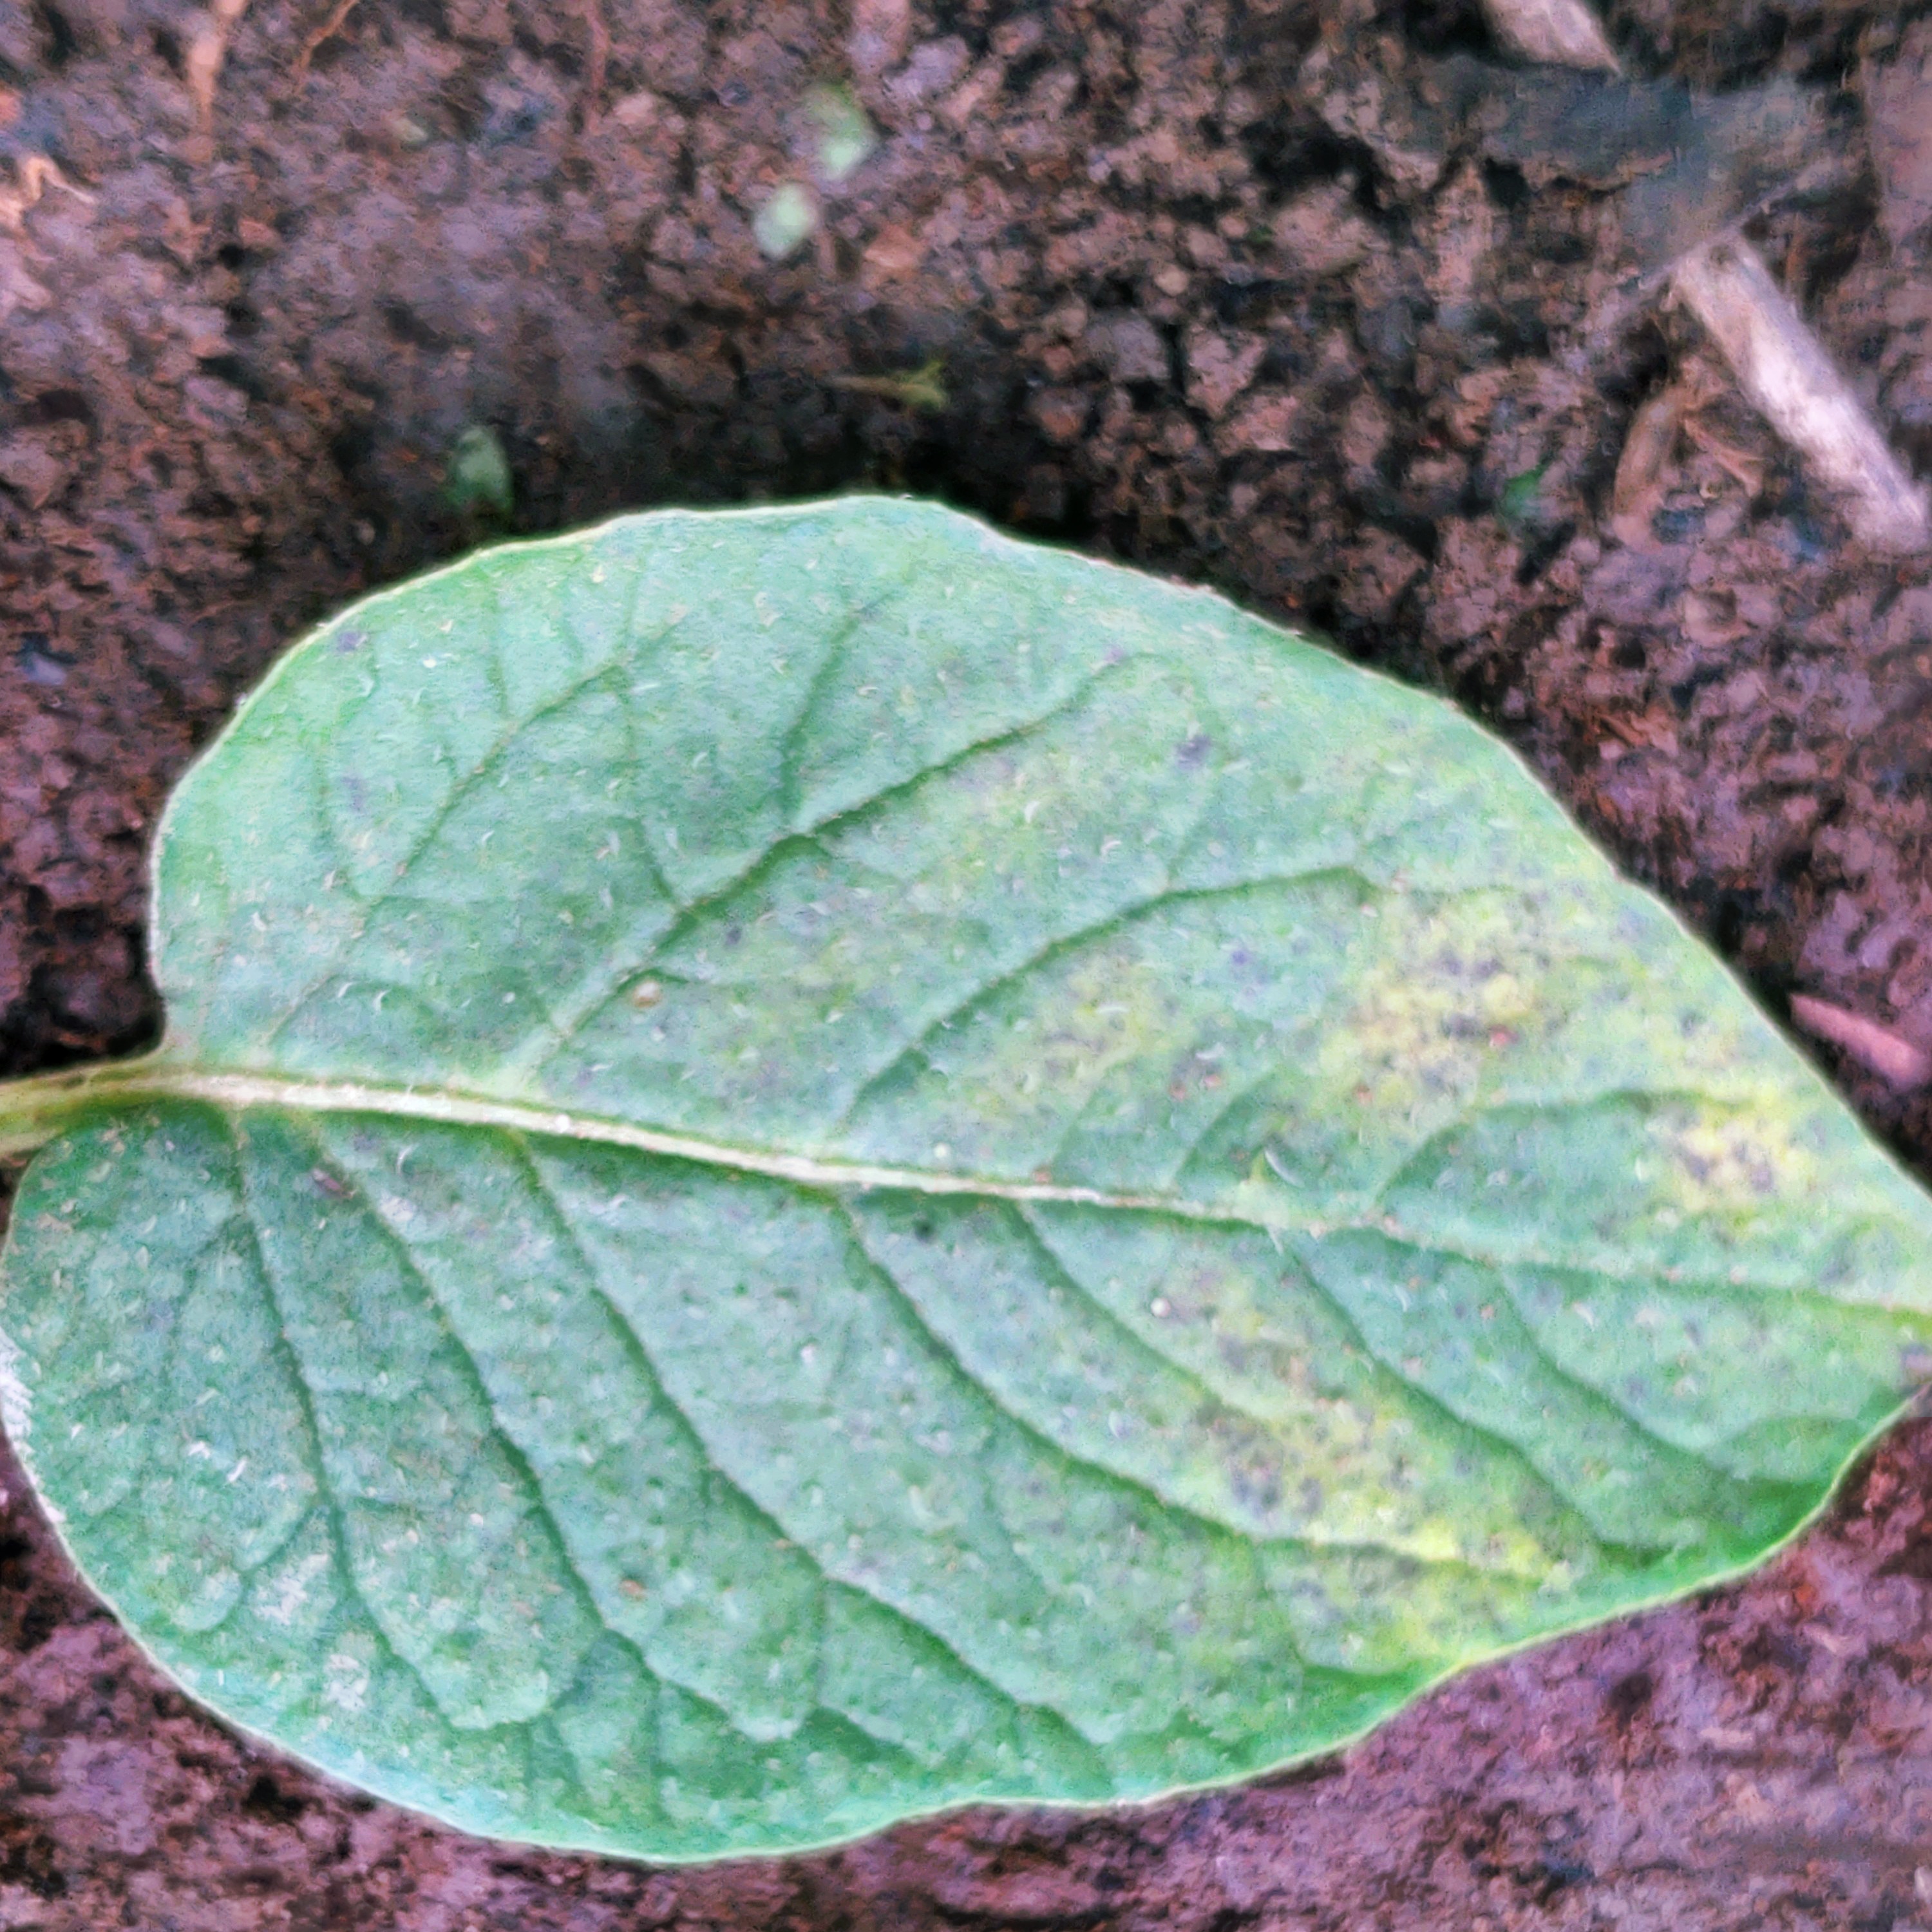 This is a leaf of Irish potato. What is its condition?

late blight
